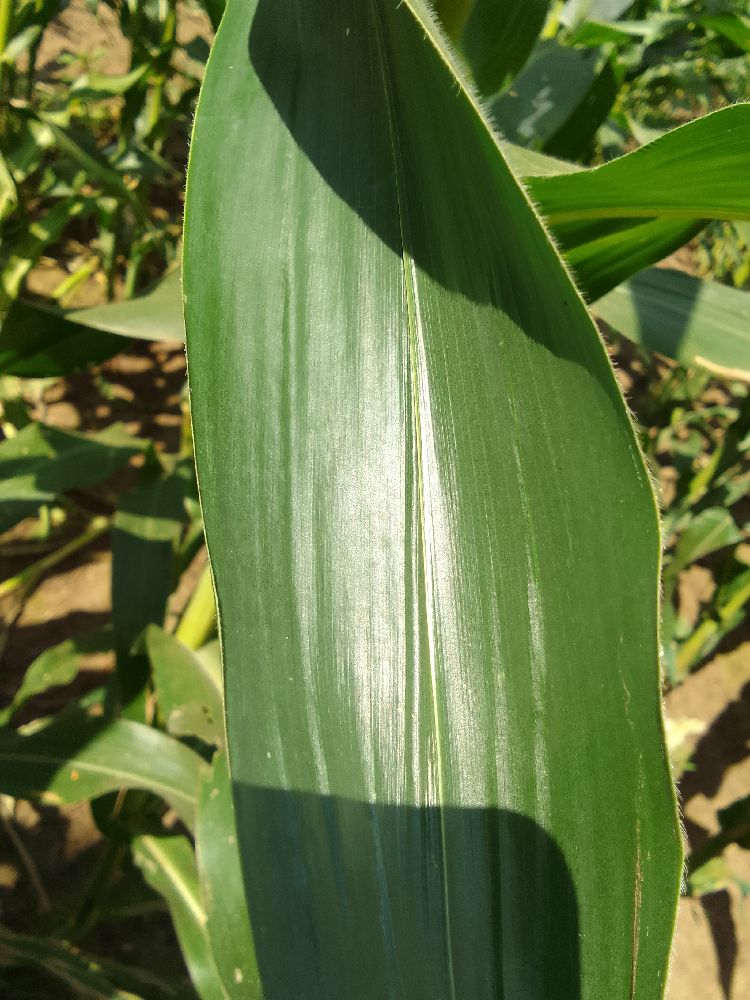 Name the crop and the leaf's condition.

maize, healthy
